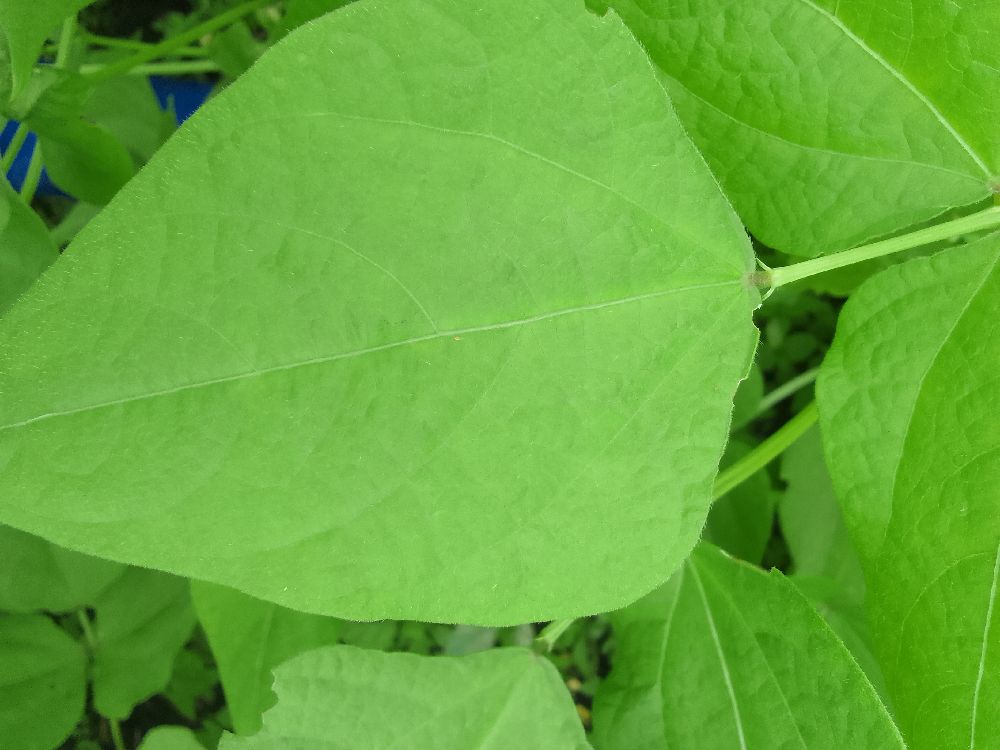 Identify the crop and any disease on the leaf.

common bean, healthy
